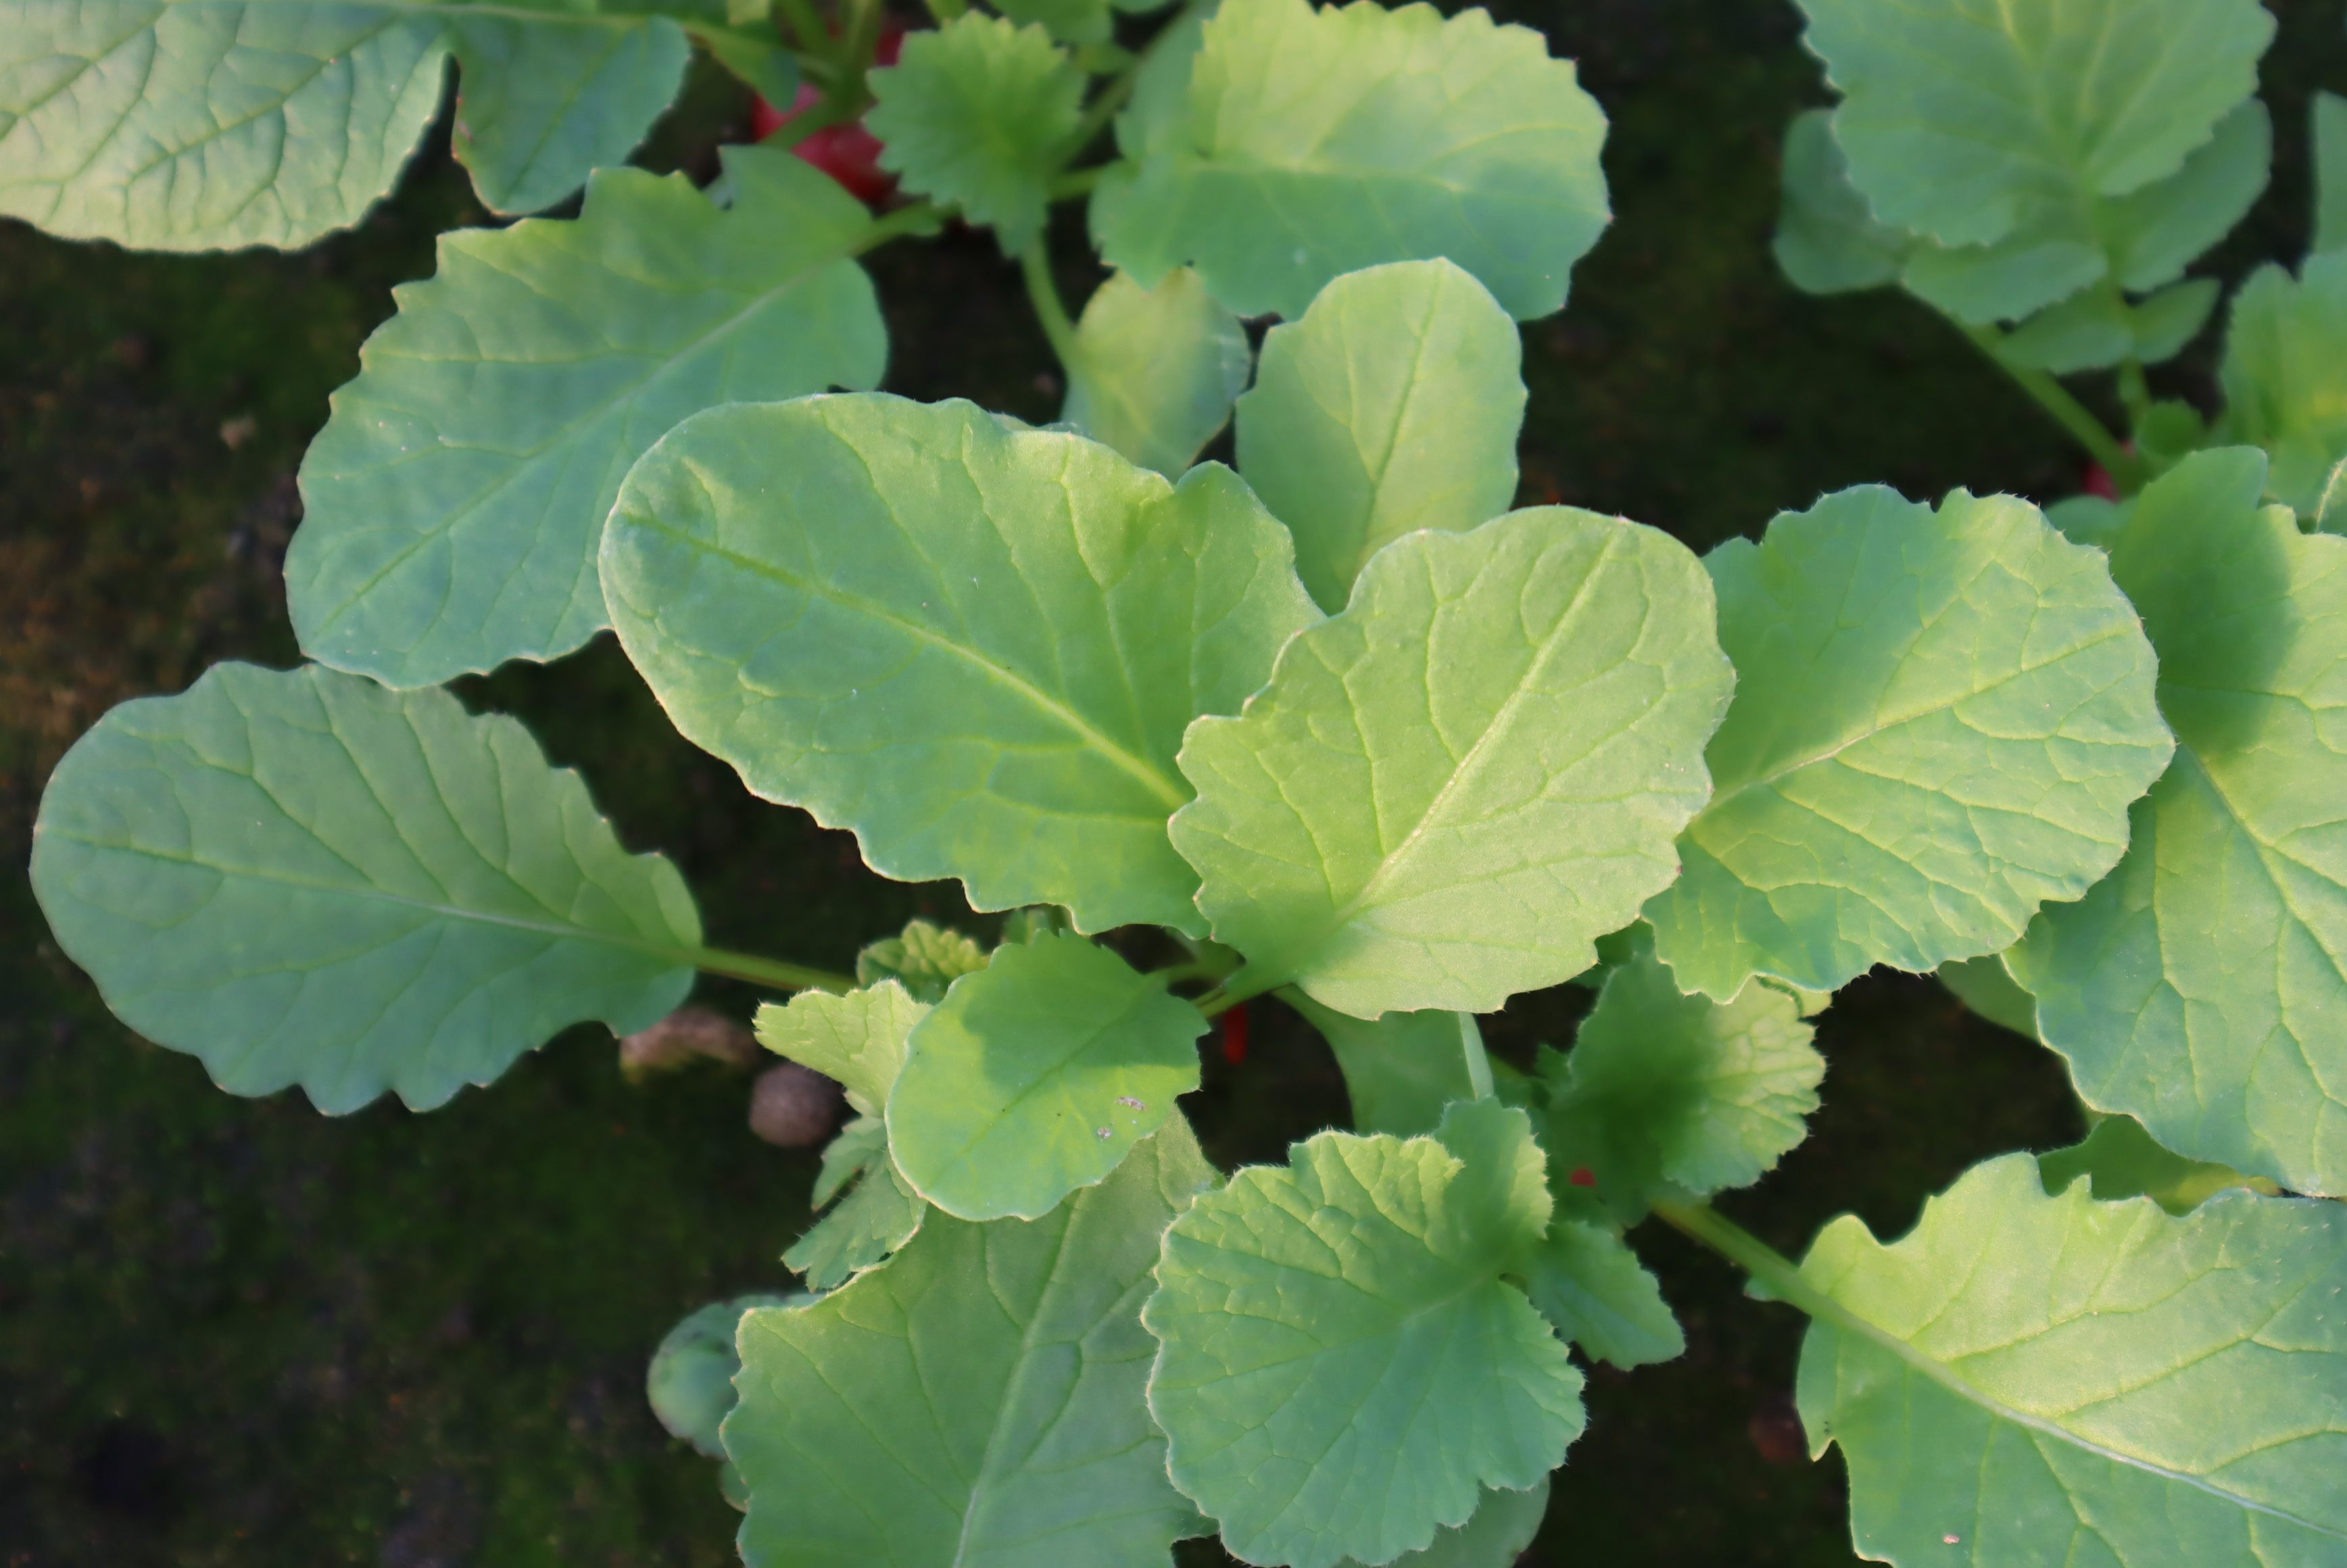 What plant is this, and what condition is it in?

radish, healthy
